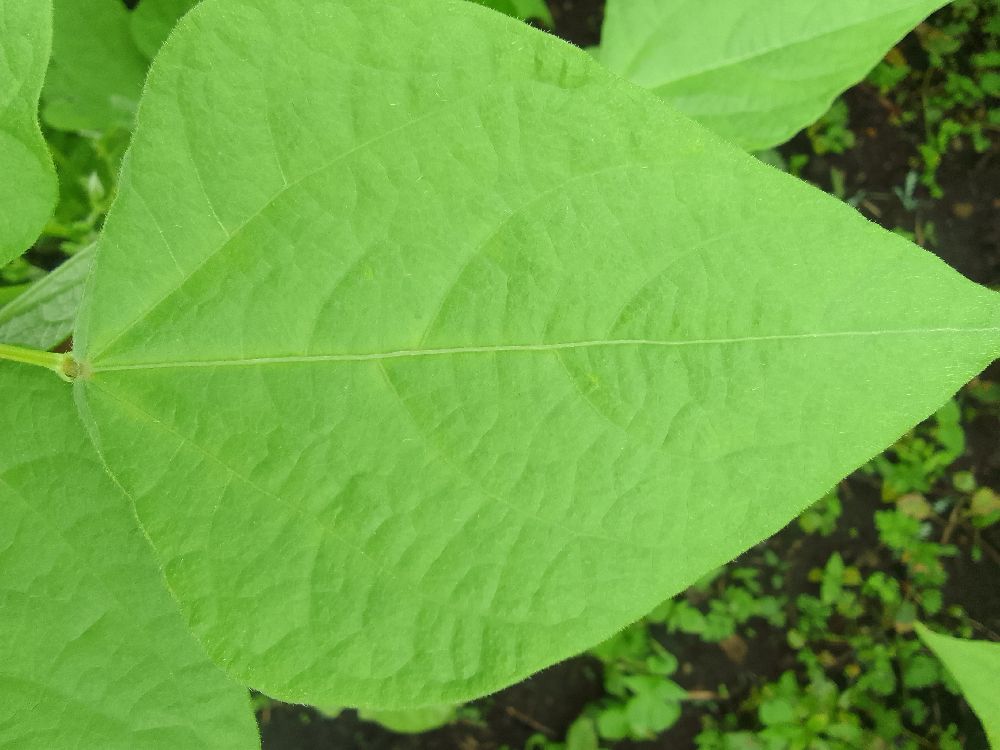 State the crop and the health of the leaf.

common bean, healthy
